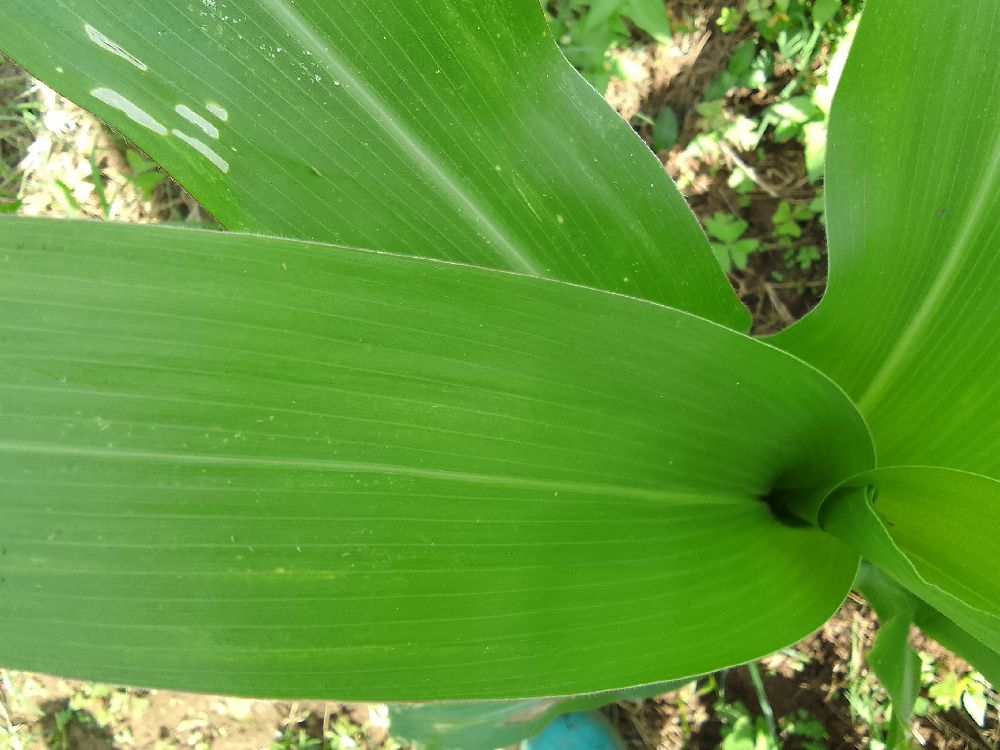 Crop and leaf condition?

maize, healthy
